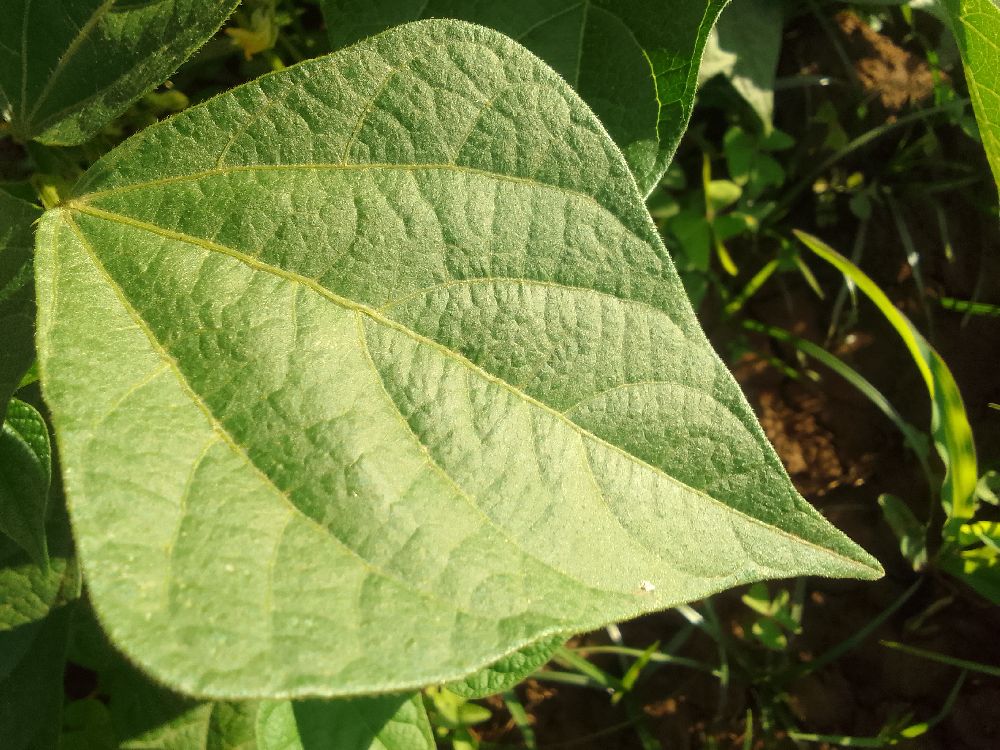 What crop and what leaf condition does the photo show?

common bean, healthy
